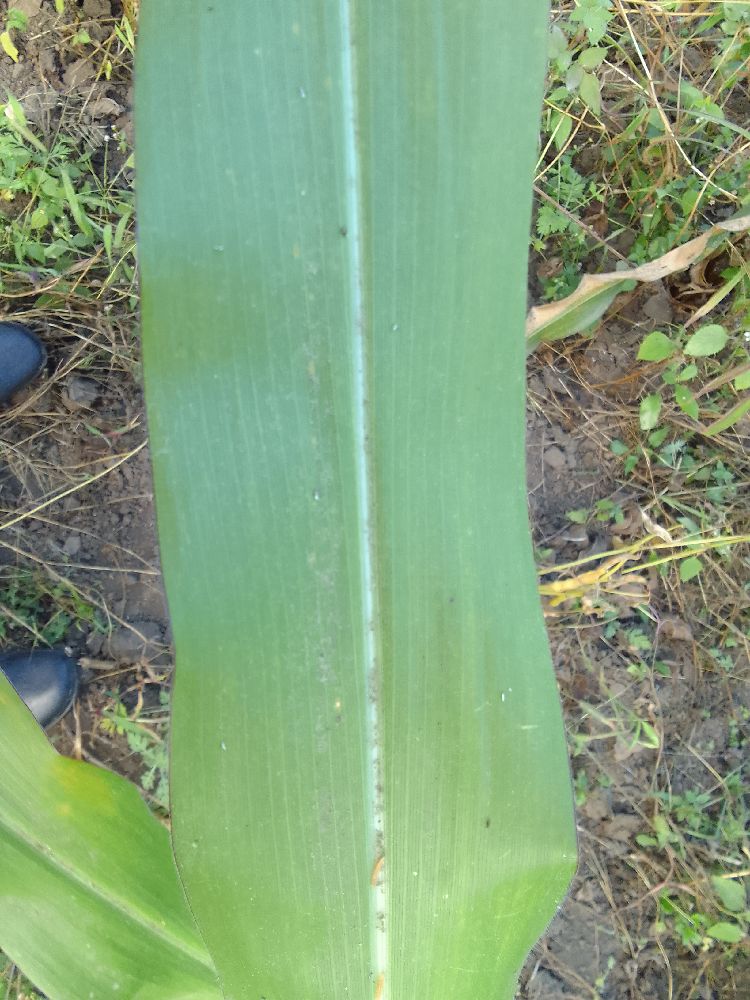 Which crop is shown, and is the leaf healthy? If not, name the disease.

maize, healthy
